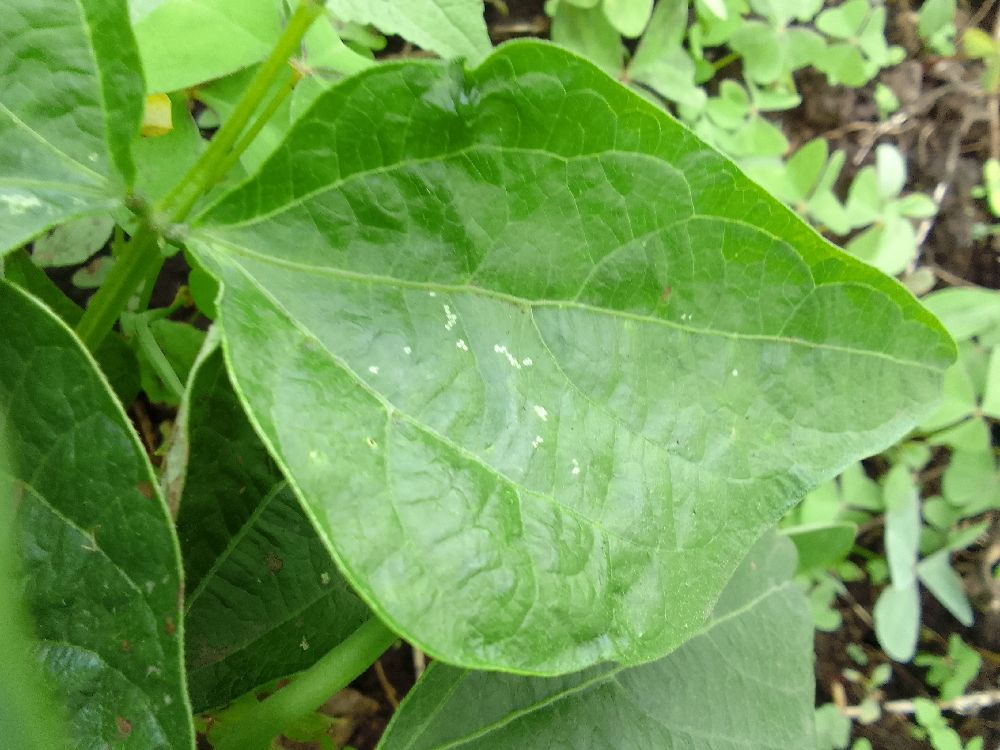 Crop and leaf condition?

common bean, healthy
